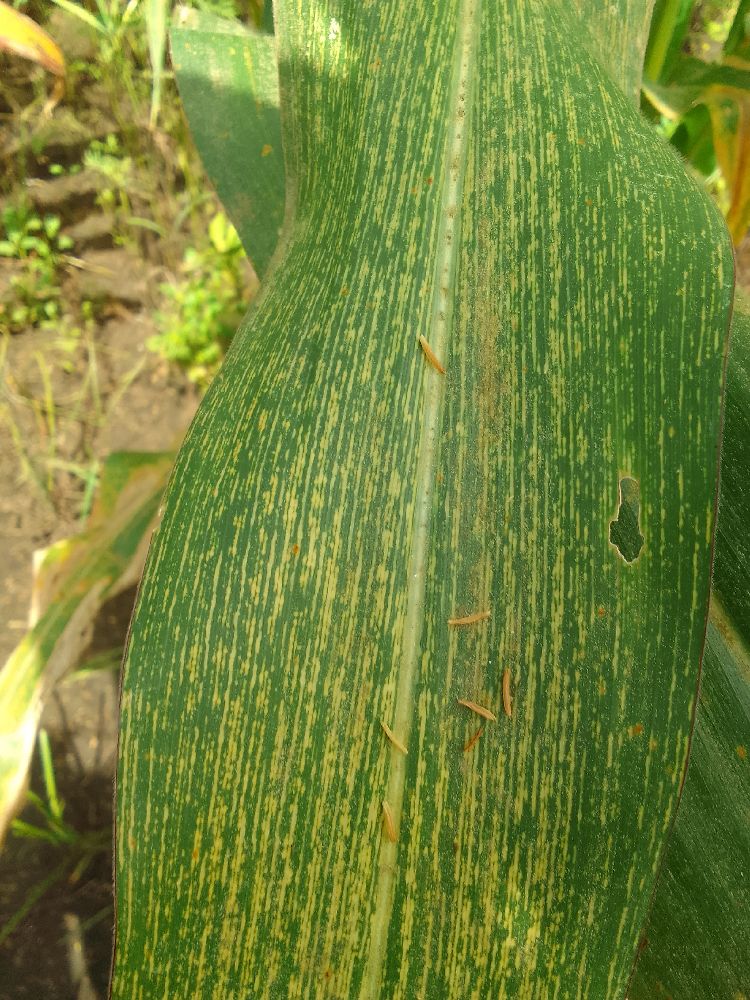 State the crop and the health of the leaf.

maize, healthy
